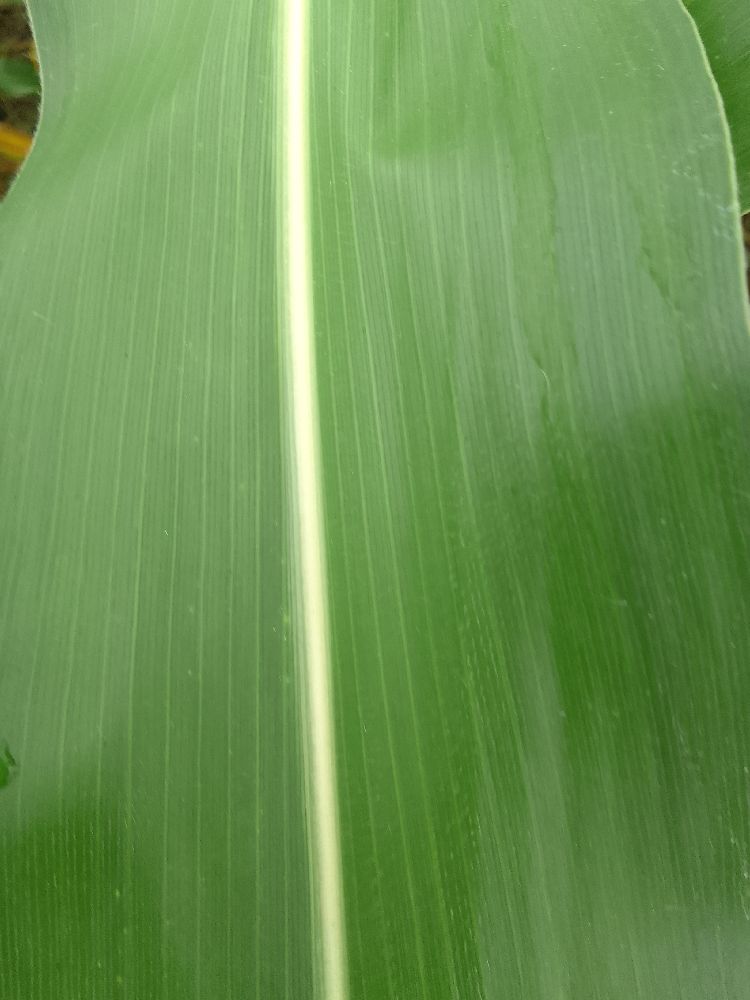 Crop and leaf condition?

maize, healthy
